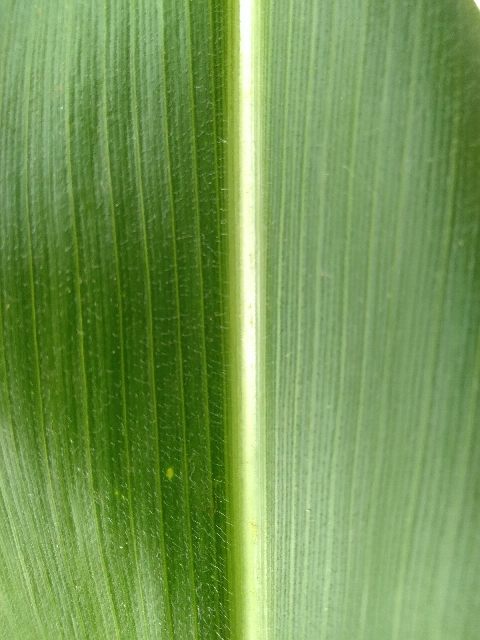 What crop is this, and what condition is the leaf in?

maize, healthy
